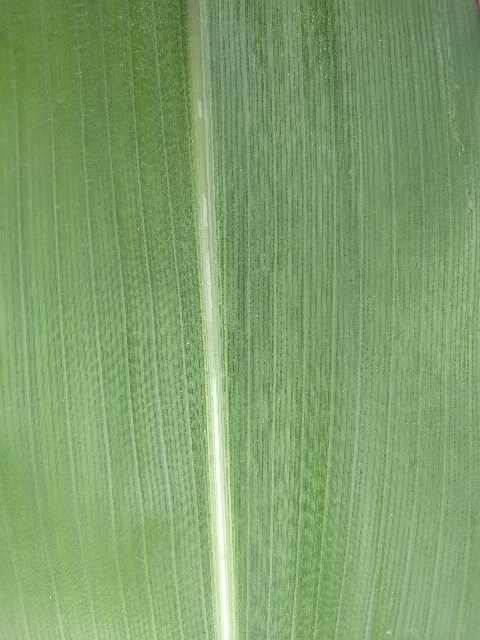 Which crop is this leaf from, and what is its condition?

maize, healthy
